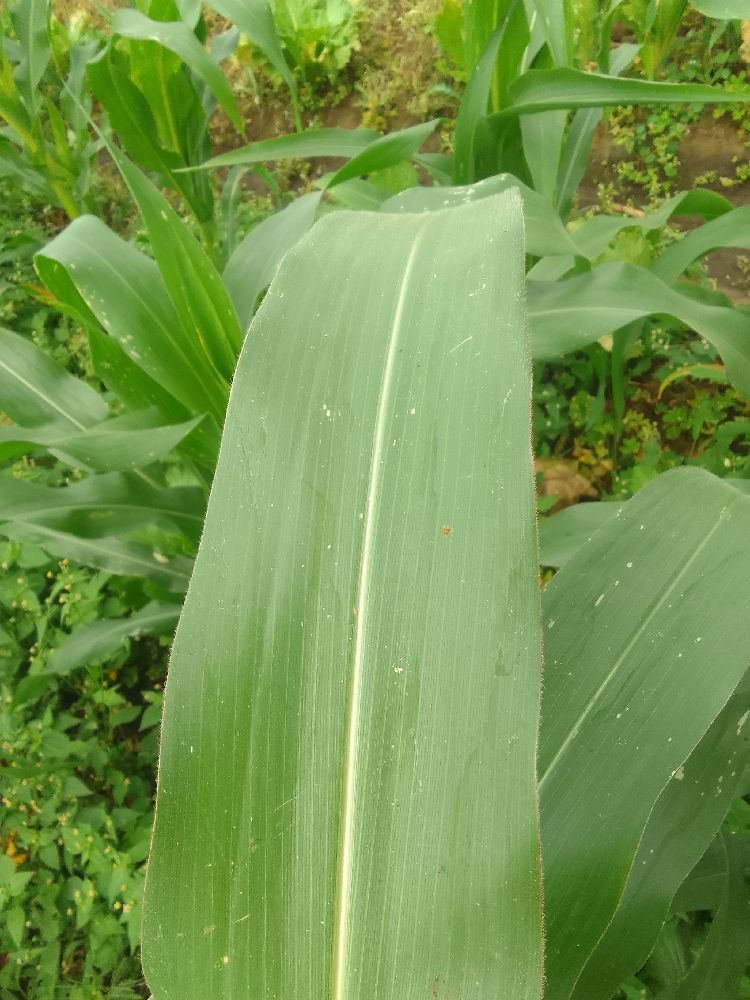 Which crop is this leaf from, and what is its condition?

maize, healthy
